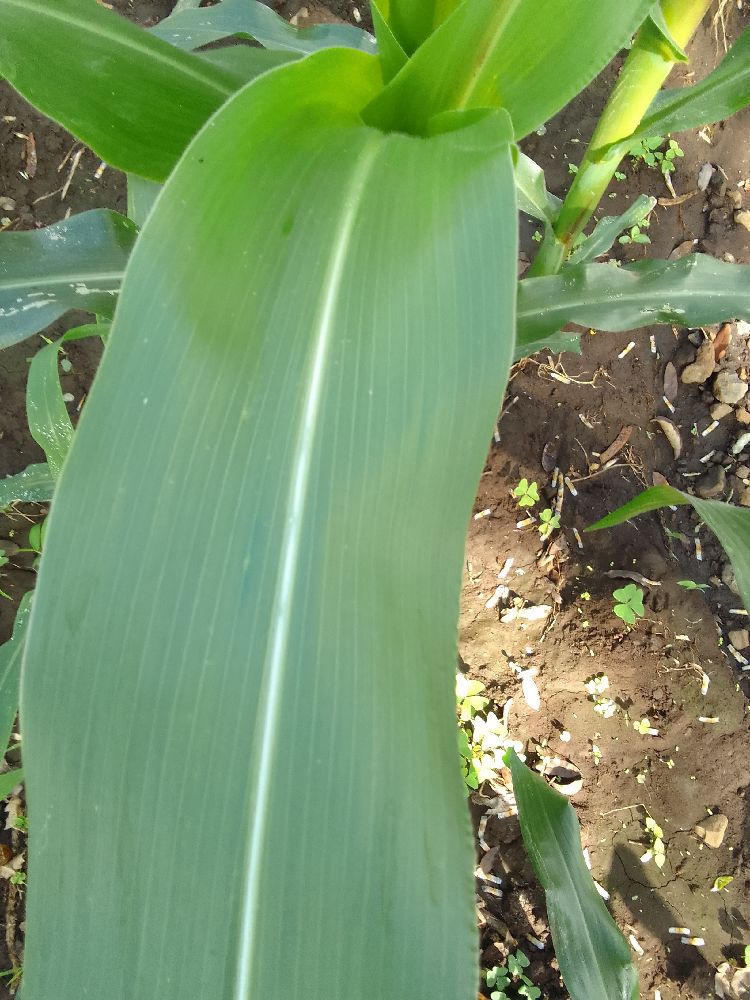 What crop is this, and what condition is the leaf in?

maize, healthy
